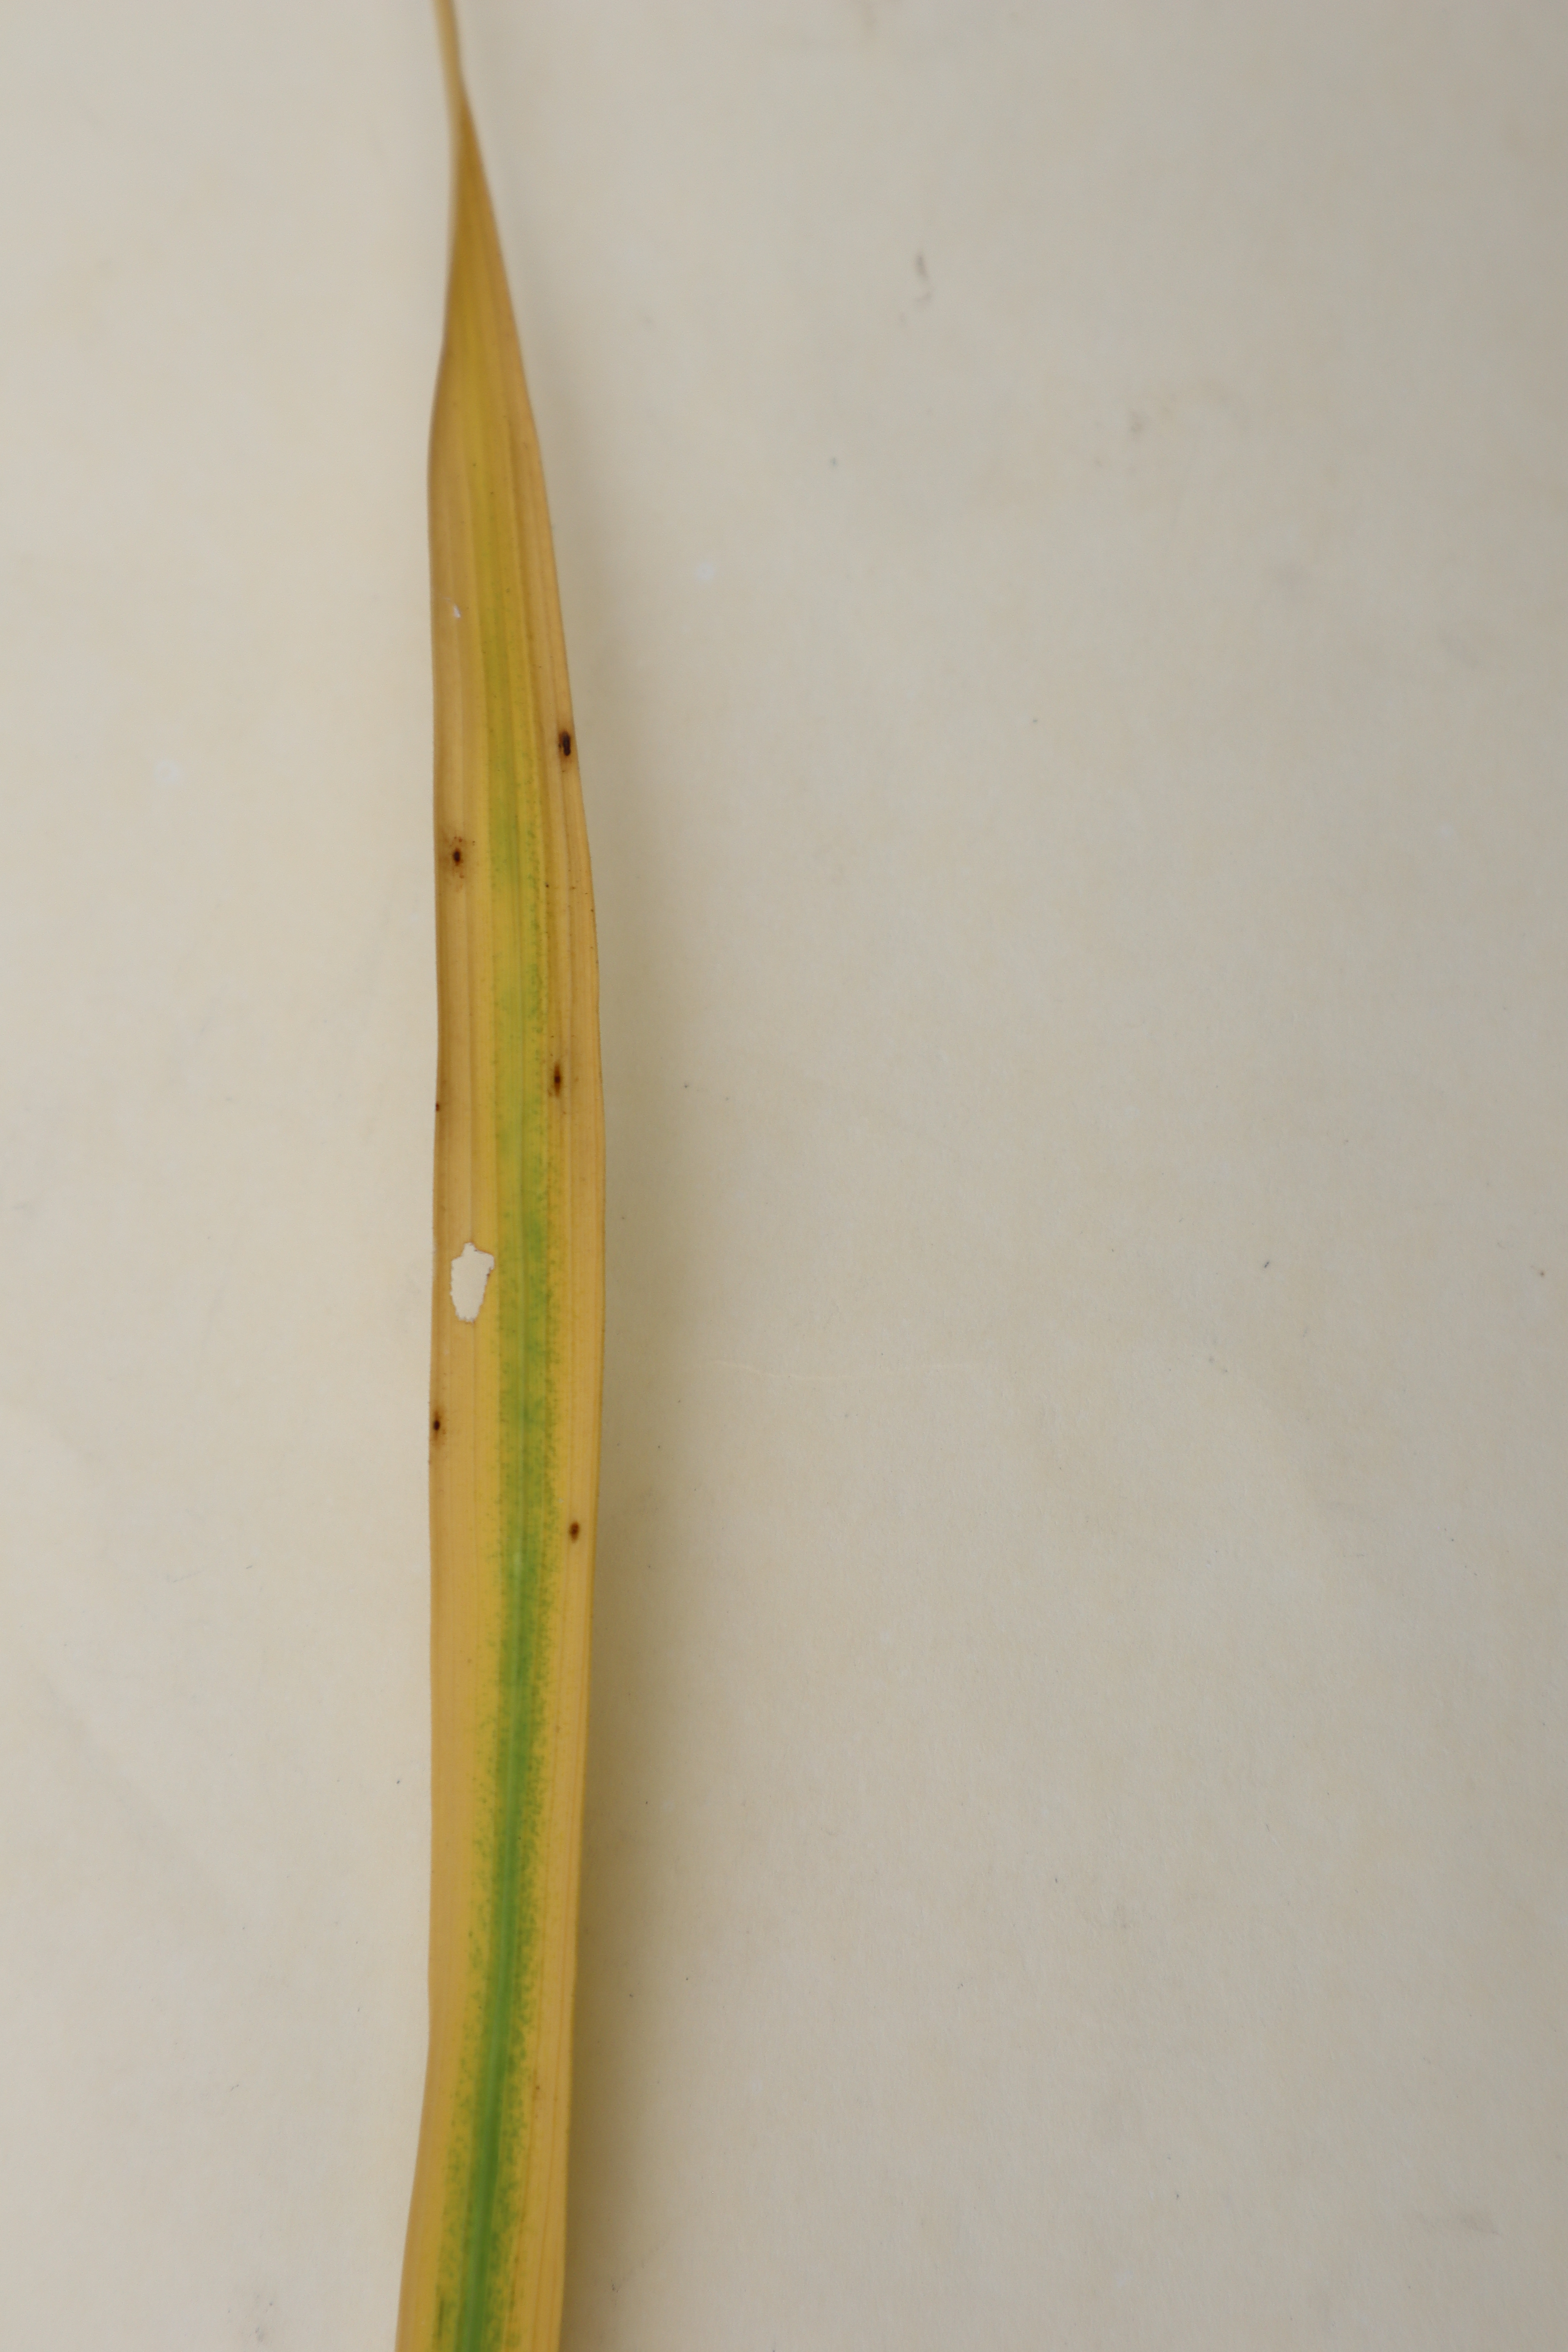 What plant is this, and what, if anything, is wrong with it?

rice, tungro virus disease
